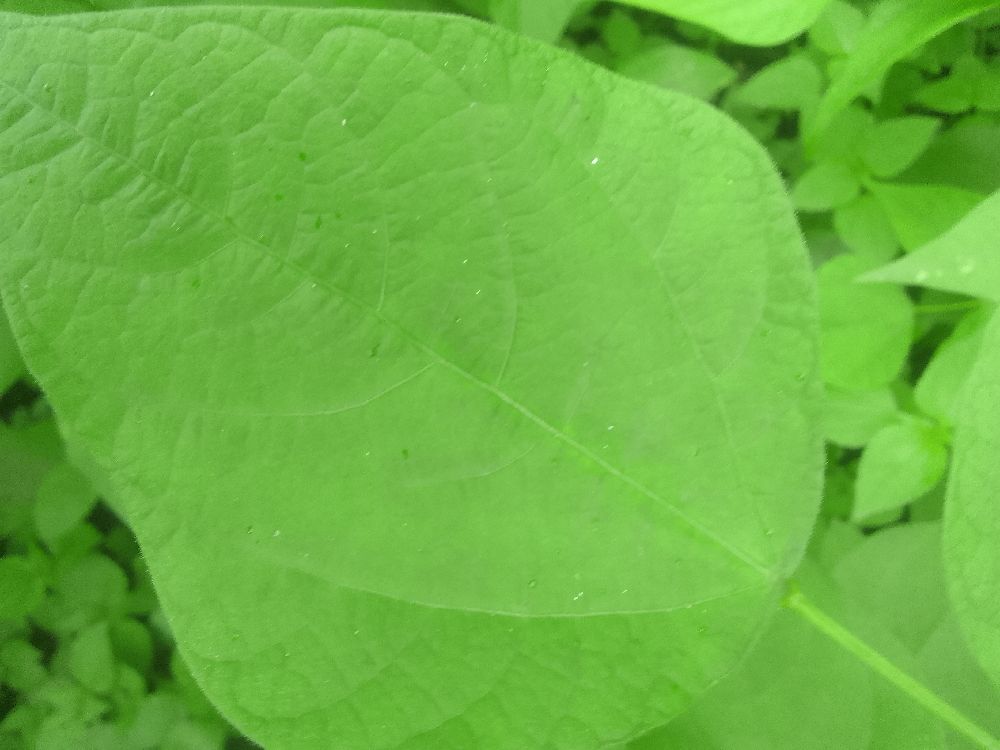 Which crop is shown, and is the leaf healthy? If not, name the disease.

common bean, healthy
